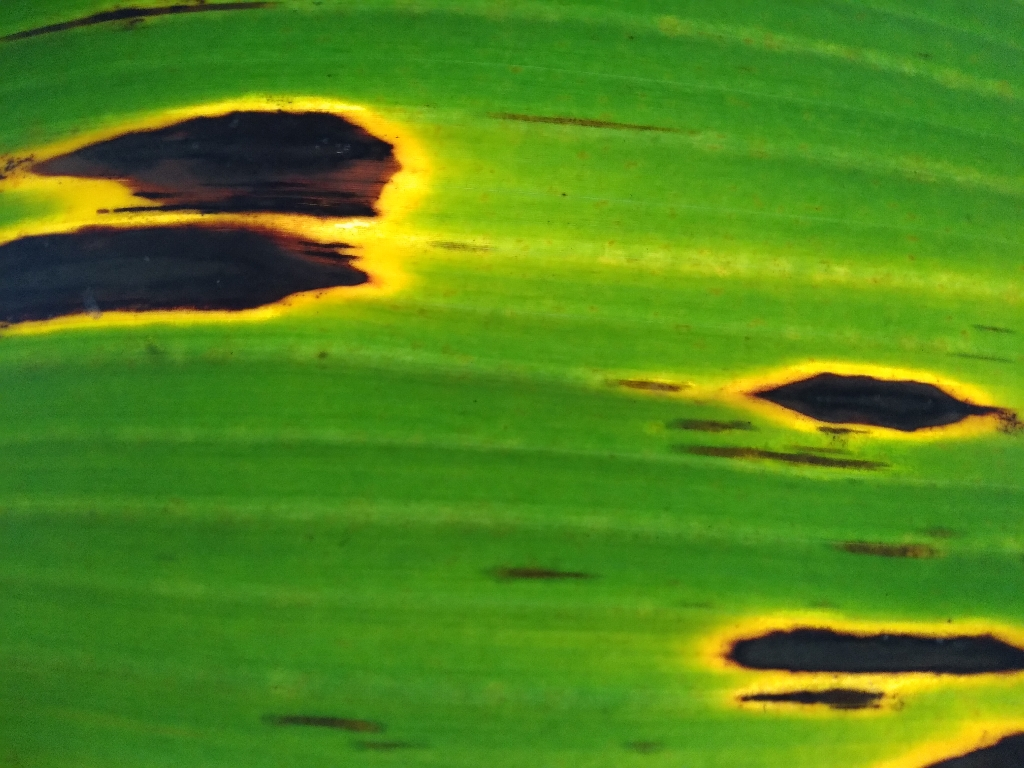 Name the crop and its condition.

banana, black sigatoka
